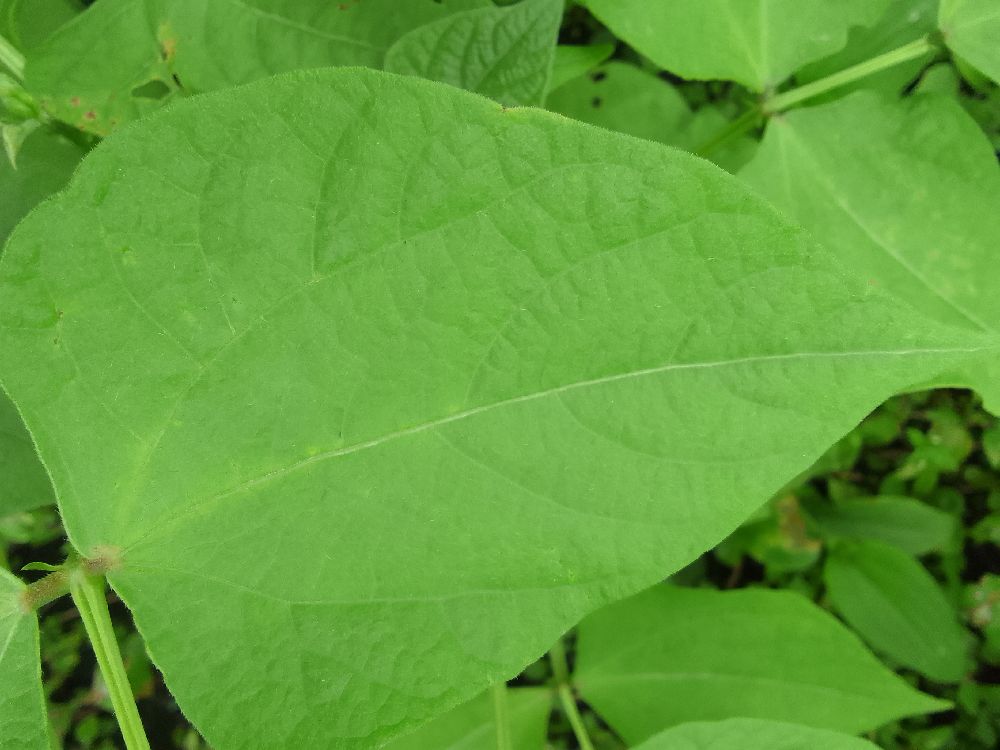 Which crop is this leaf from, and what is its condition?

common bean, healthy
